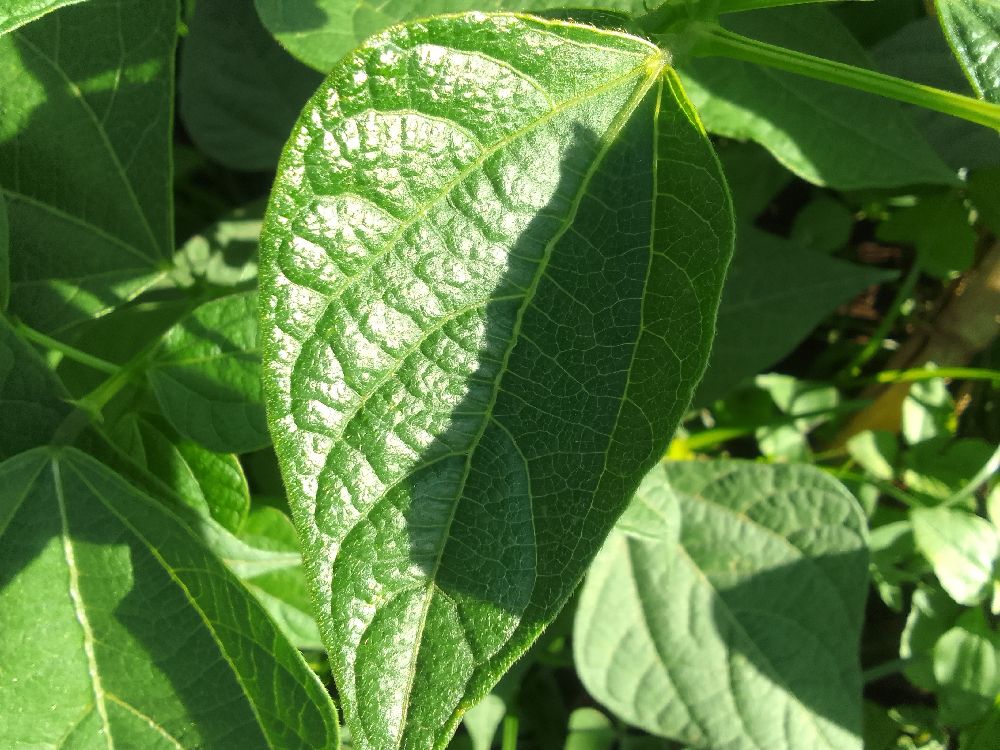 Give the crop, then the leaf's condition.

common bean, healthy
